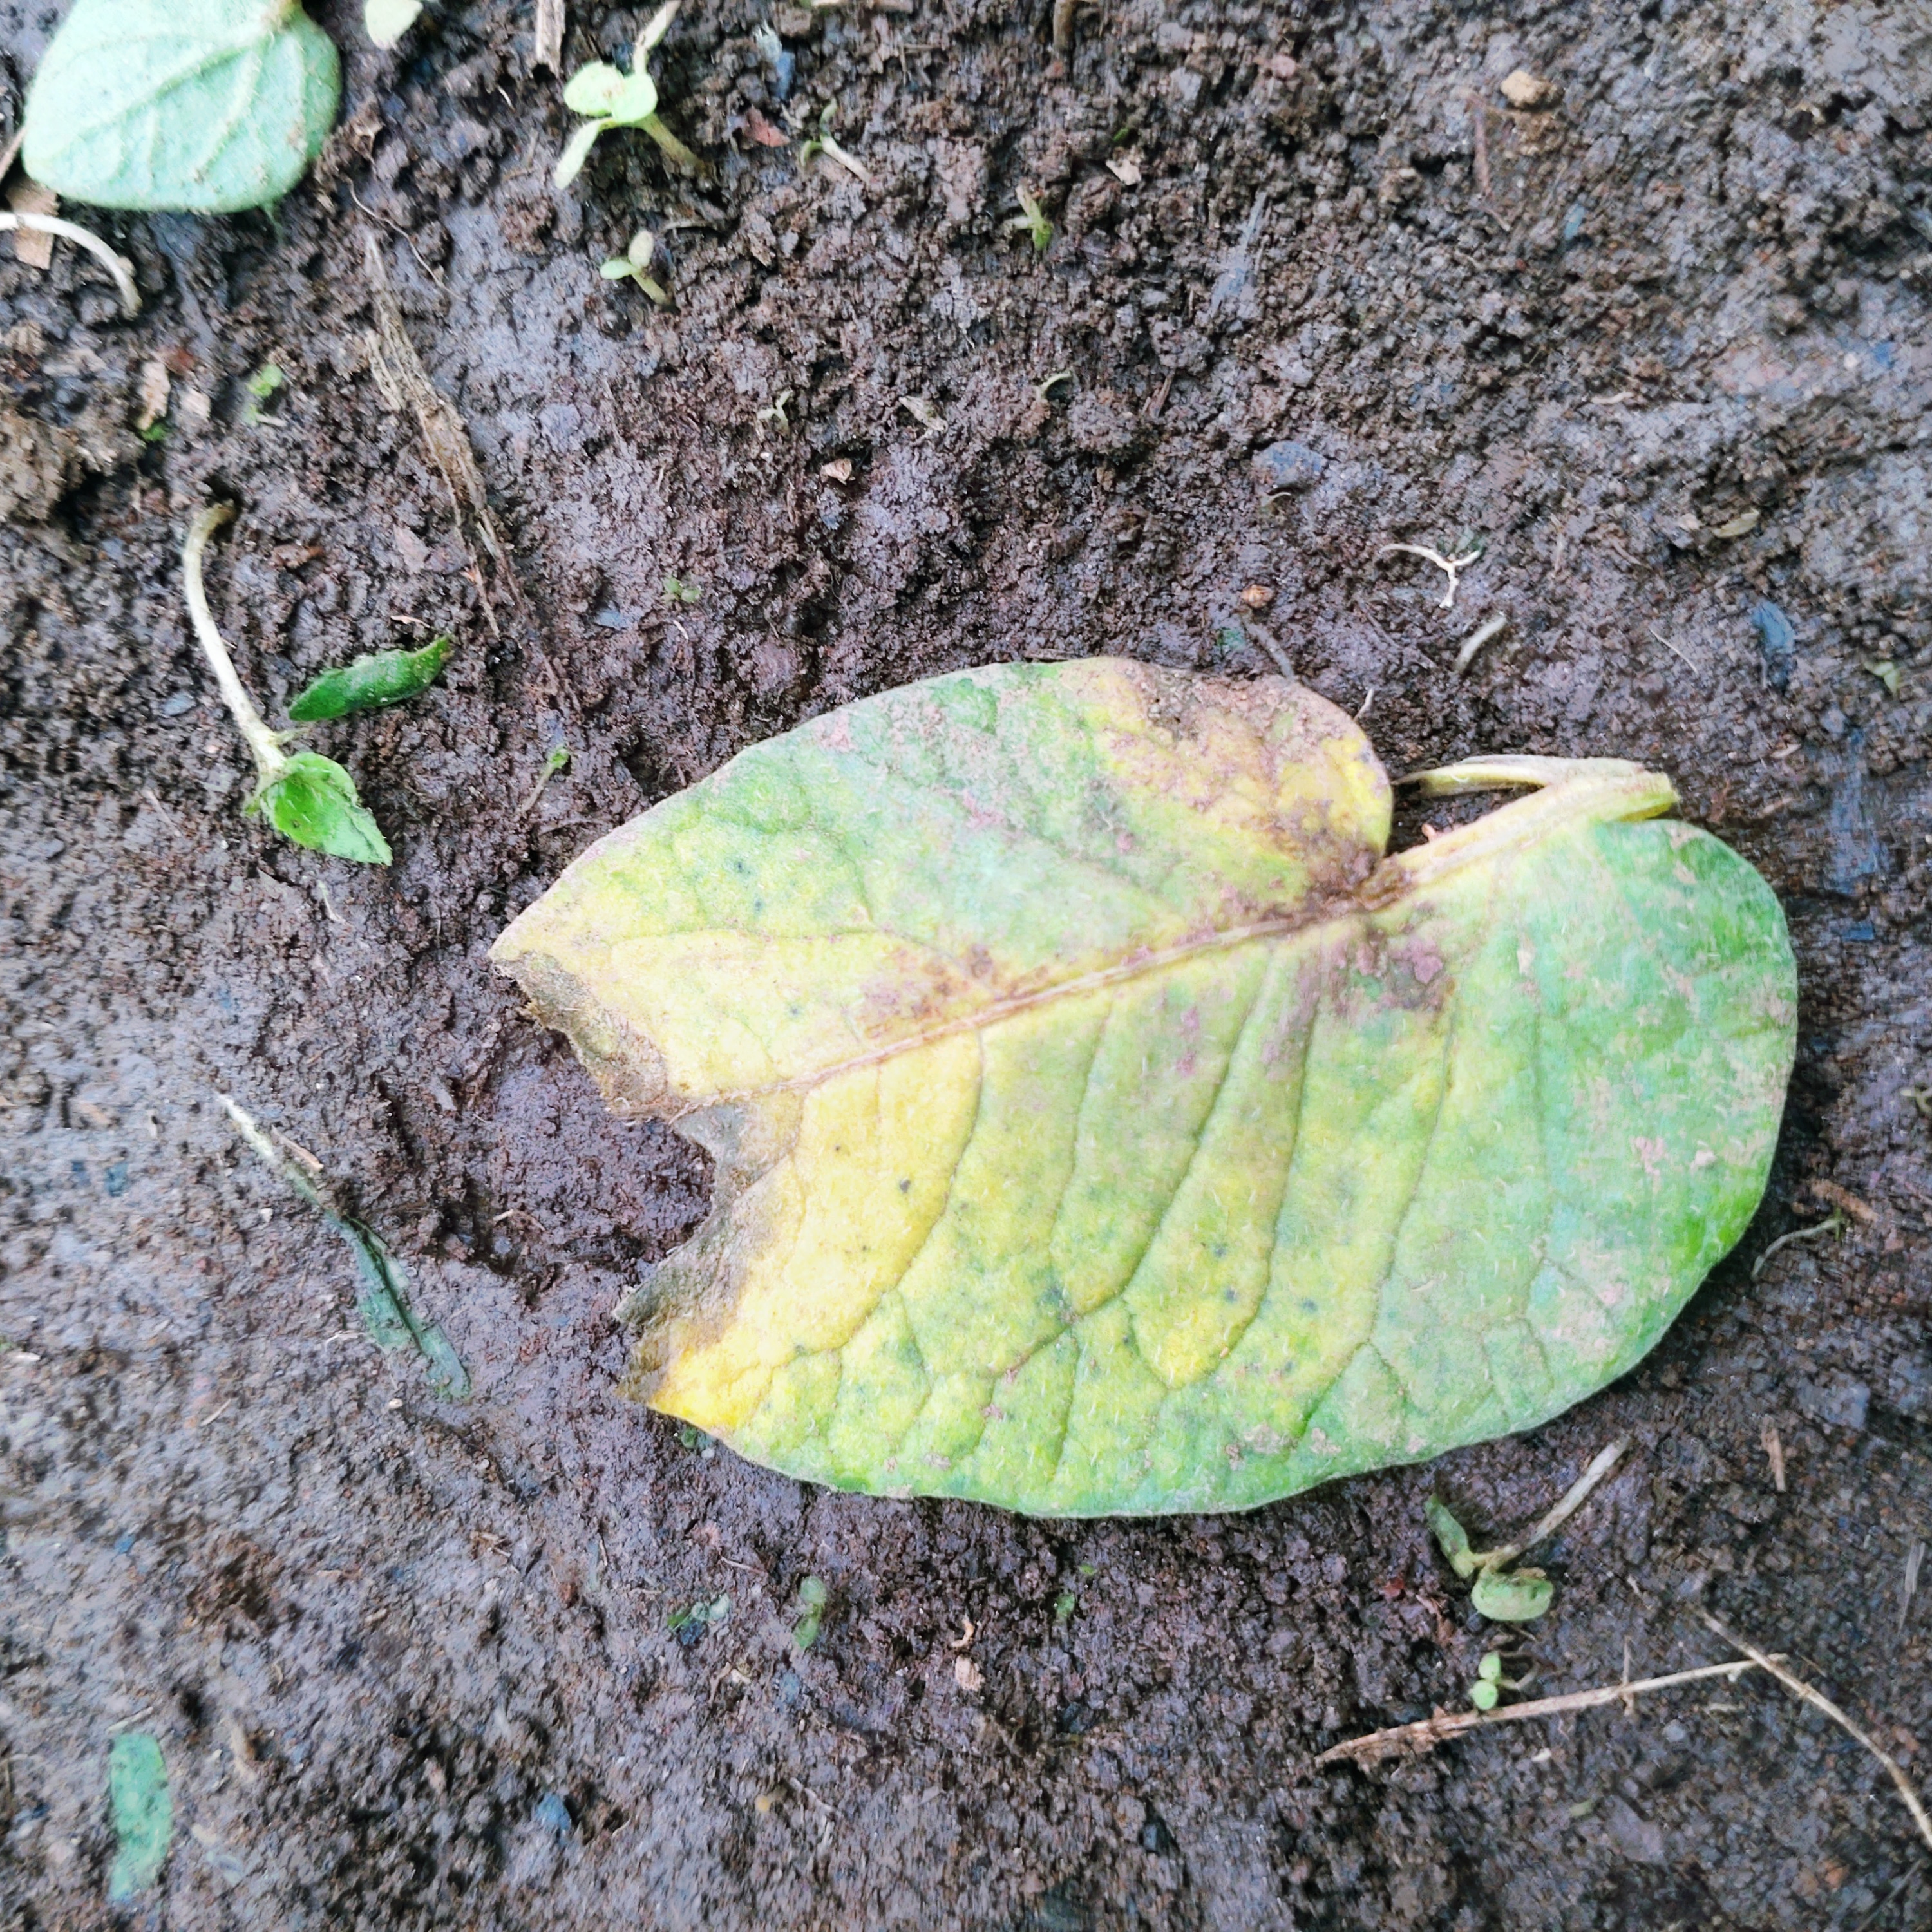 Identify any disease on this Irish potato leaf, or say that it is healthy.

late blight
